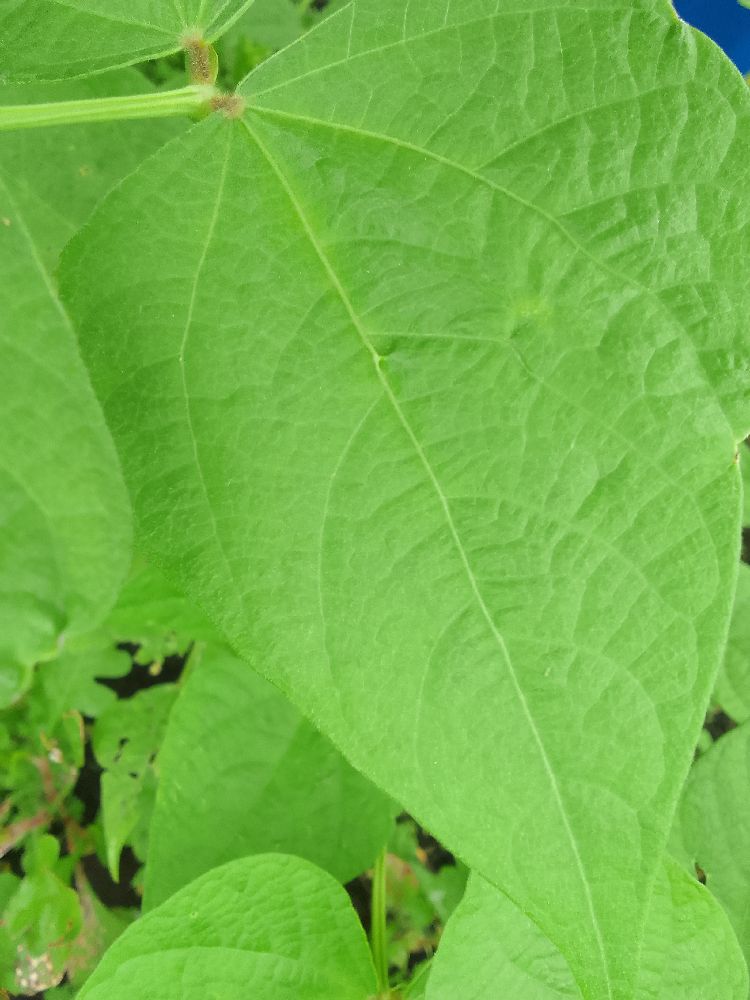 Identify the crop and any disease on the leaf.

common bean, healthy
